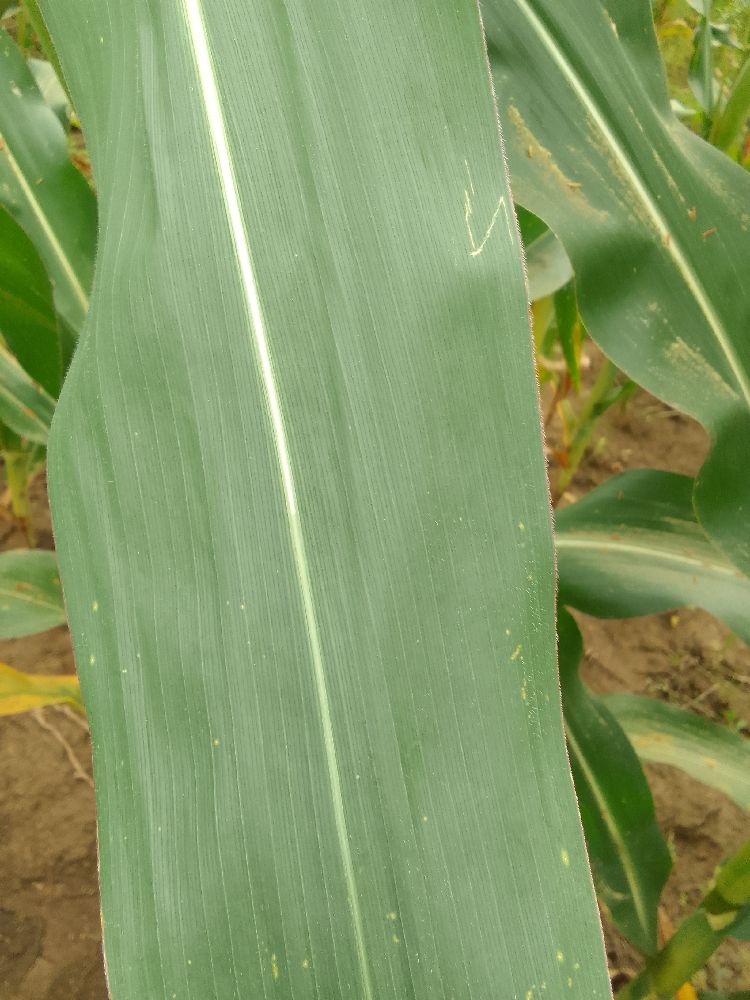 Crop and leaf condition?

maize, healthy
